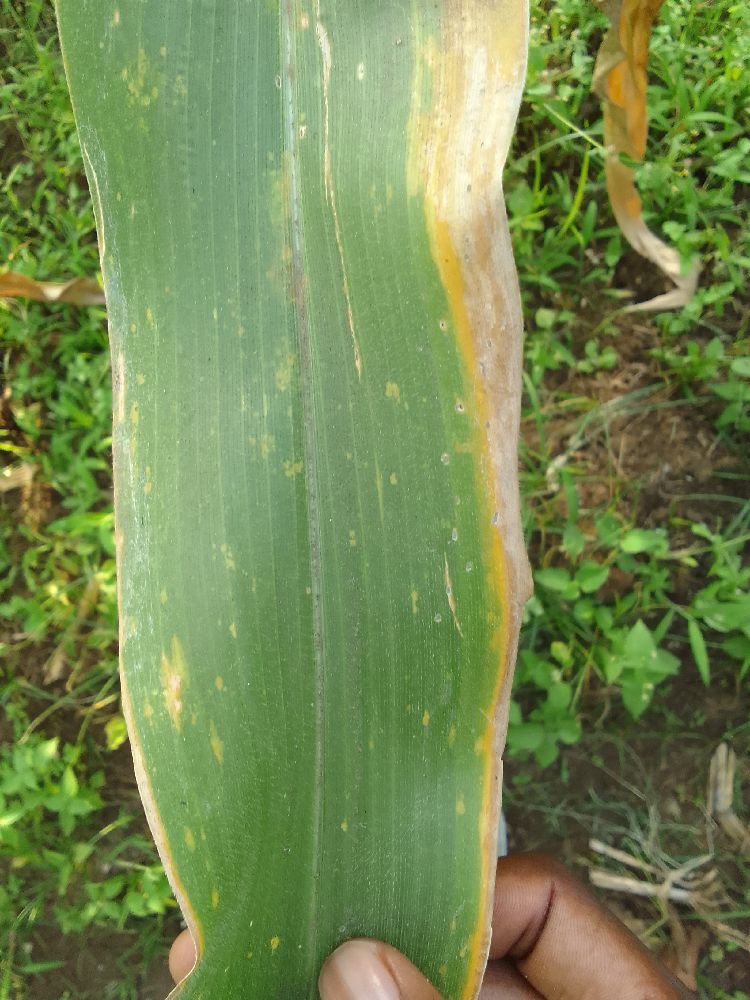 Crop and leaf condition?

maize, maize lethal necrosis
